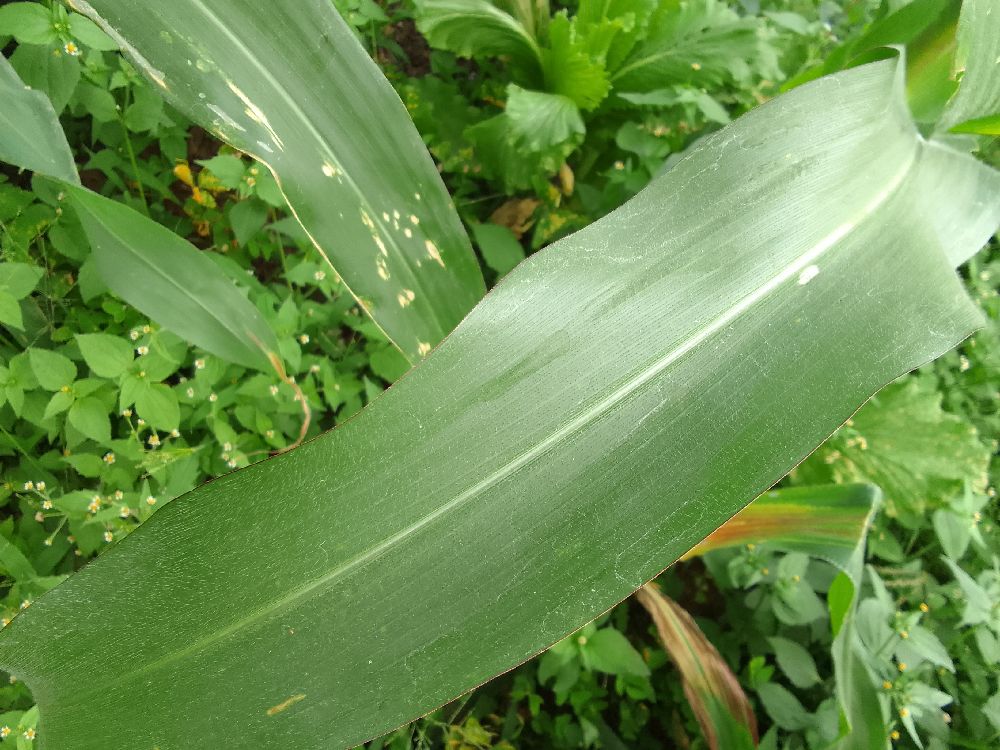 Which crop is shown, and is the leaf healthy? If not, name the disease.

maize, healthy
